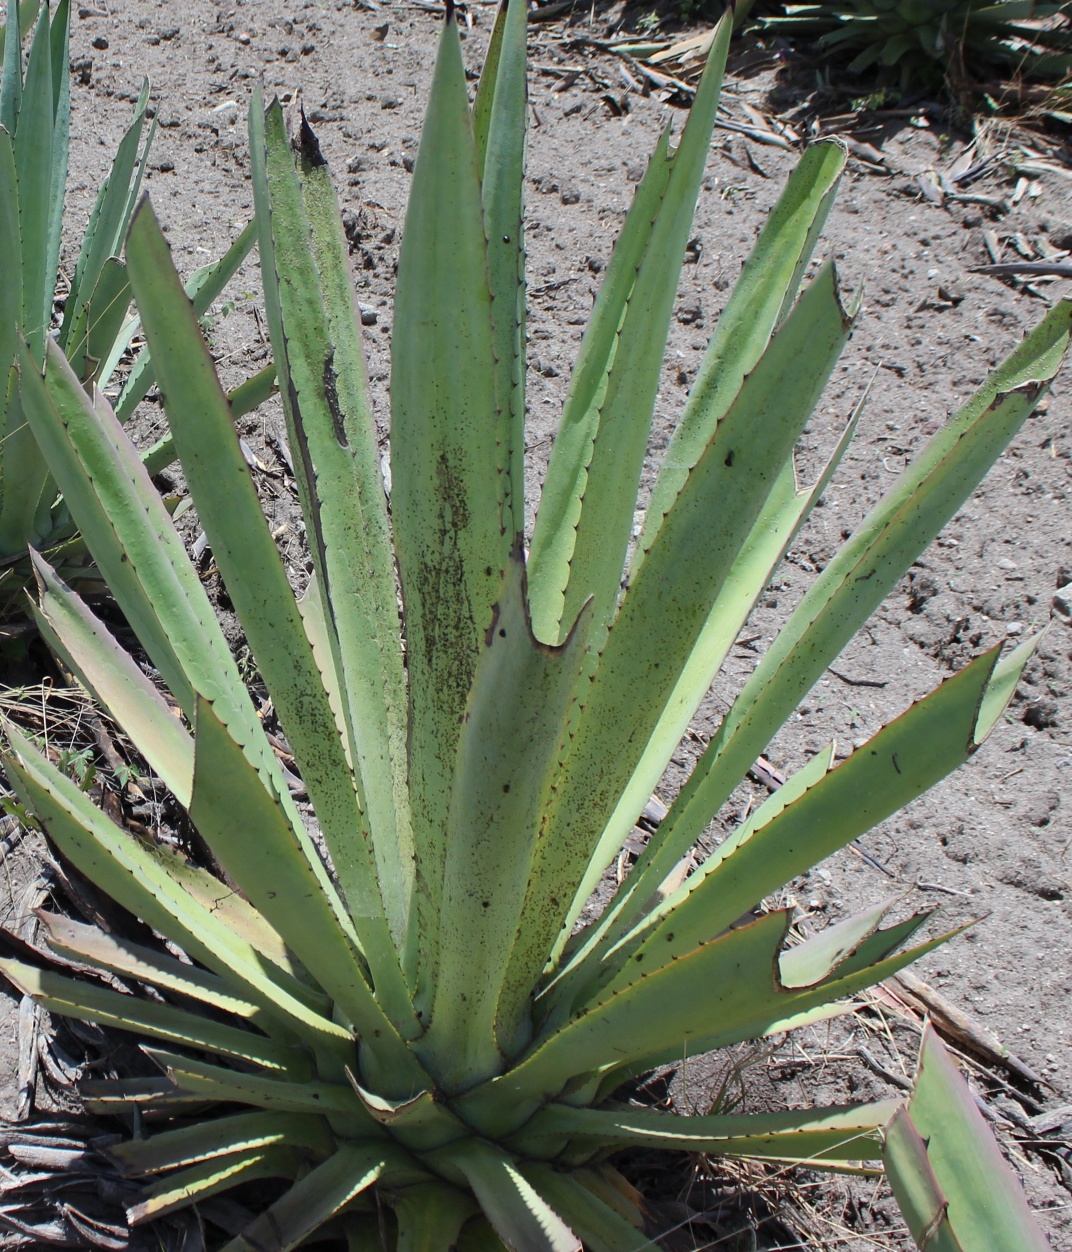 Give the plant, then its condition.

agave, spotted
